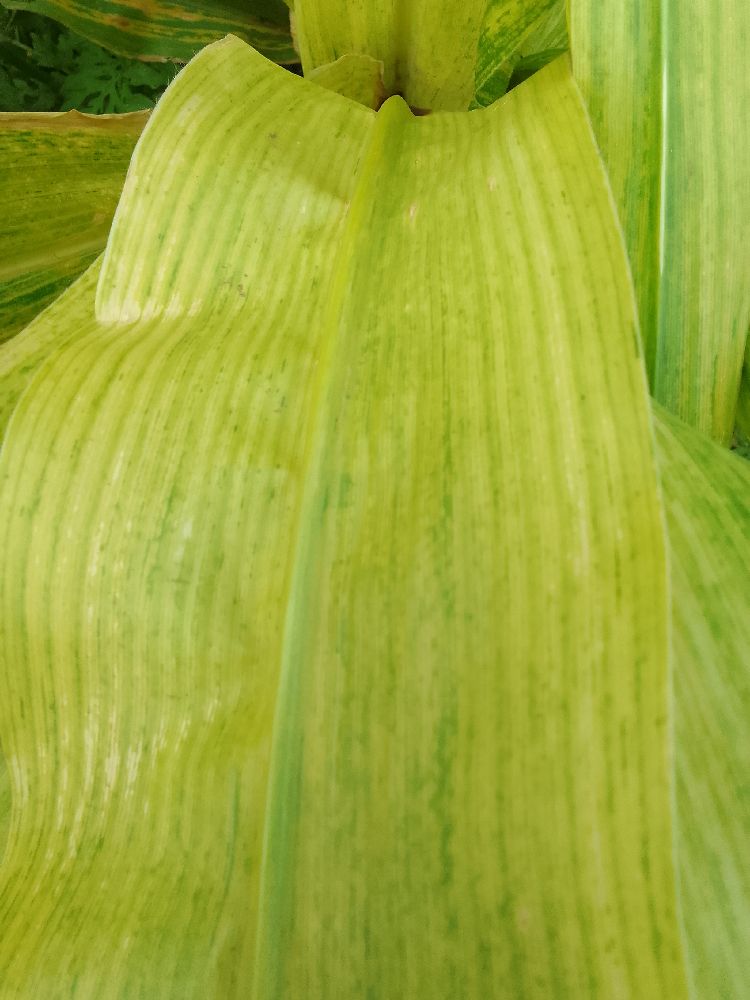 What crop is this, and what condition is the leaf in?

maize, maize lethal necrosis
